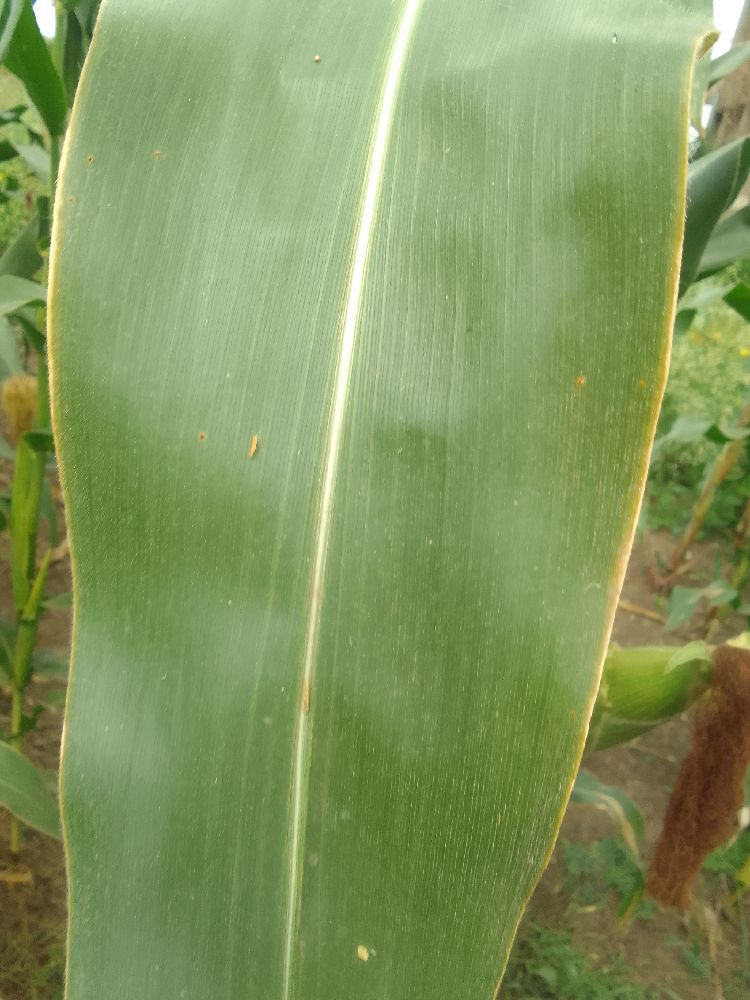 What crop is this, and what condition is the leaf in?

maize, healthy
